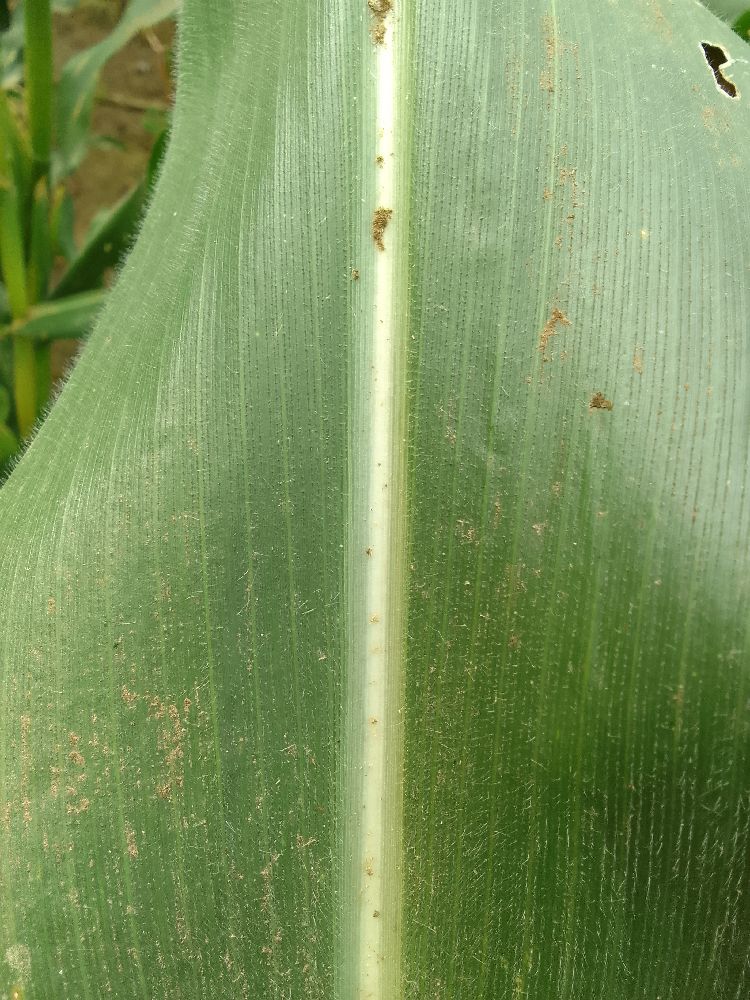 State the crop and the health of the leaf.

maize, healthy
